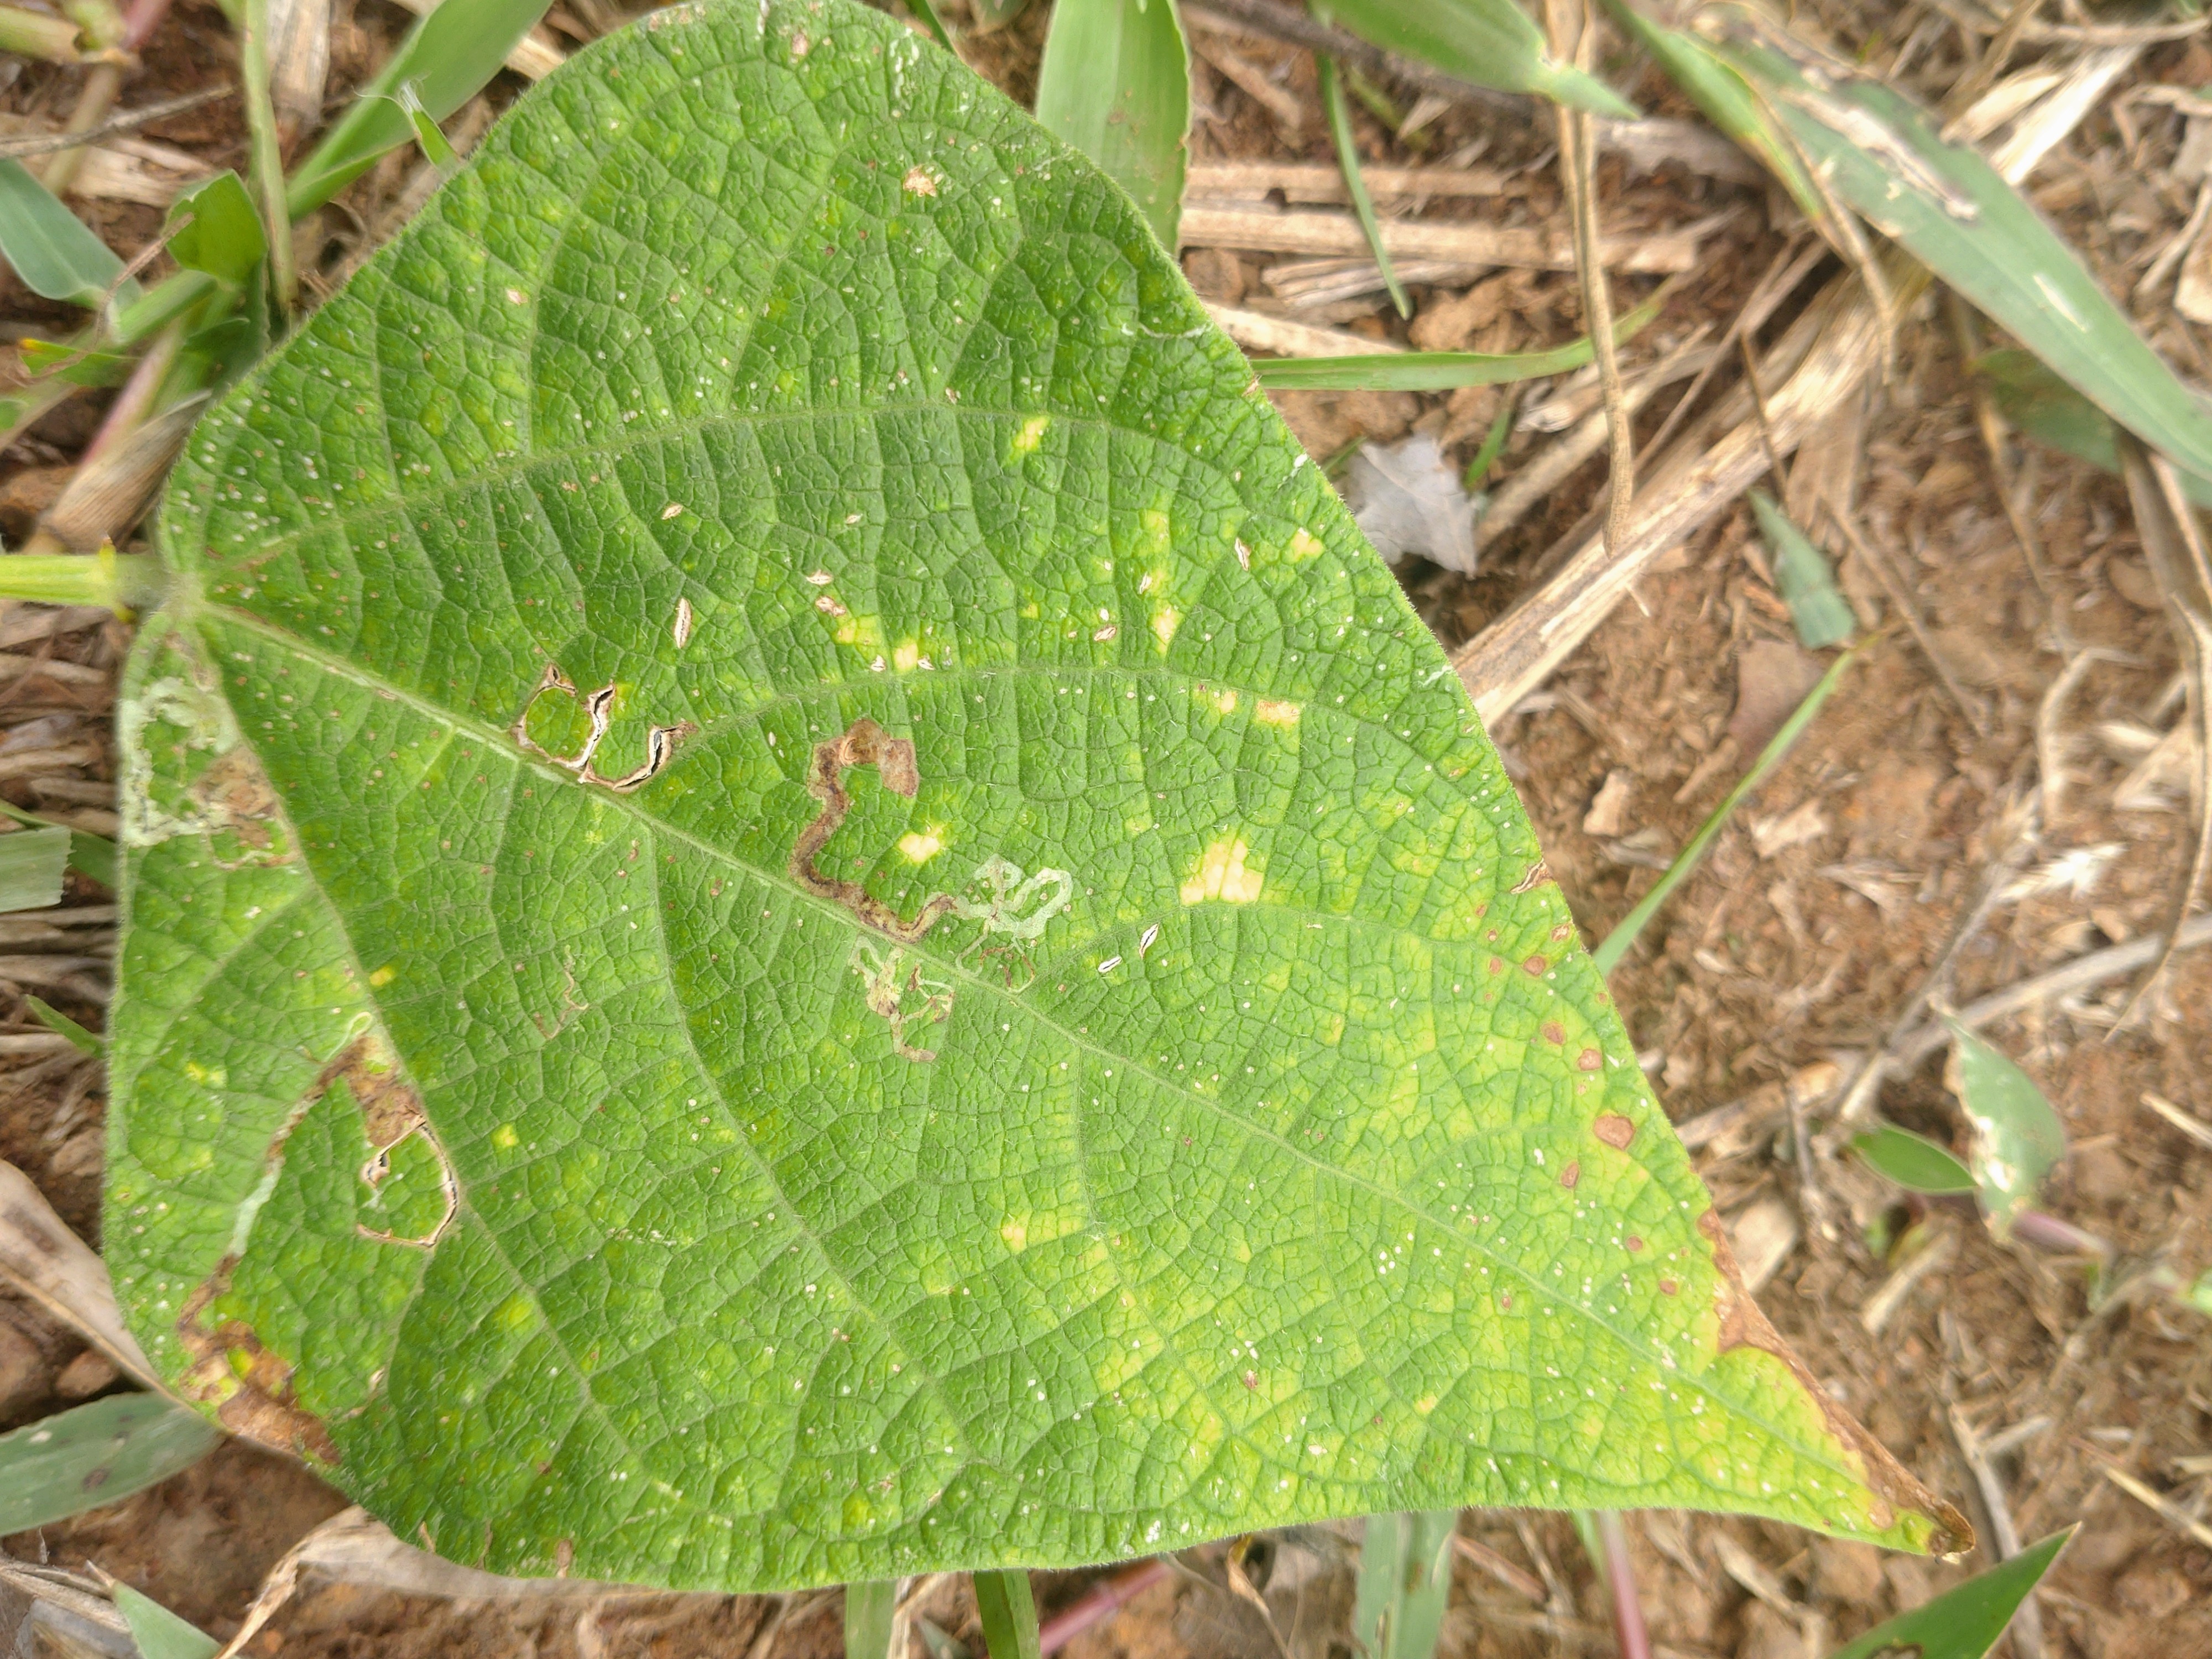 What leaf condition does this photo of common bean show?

anthracnose
